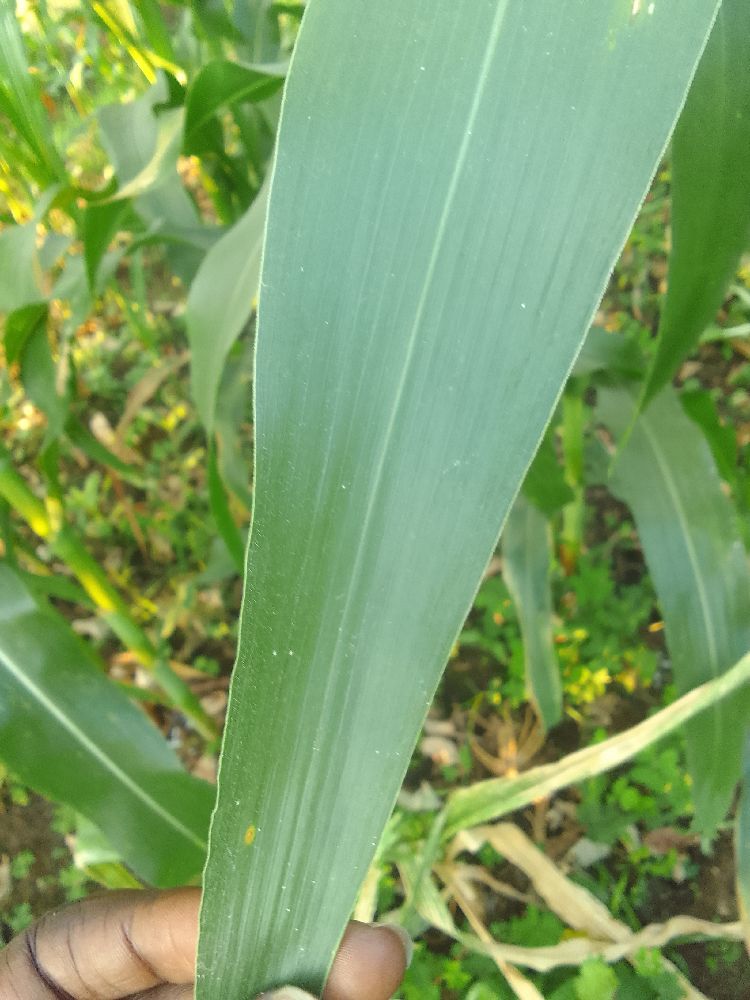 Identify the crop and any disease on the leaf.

maize, healthy
